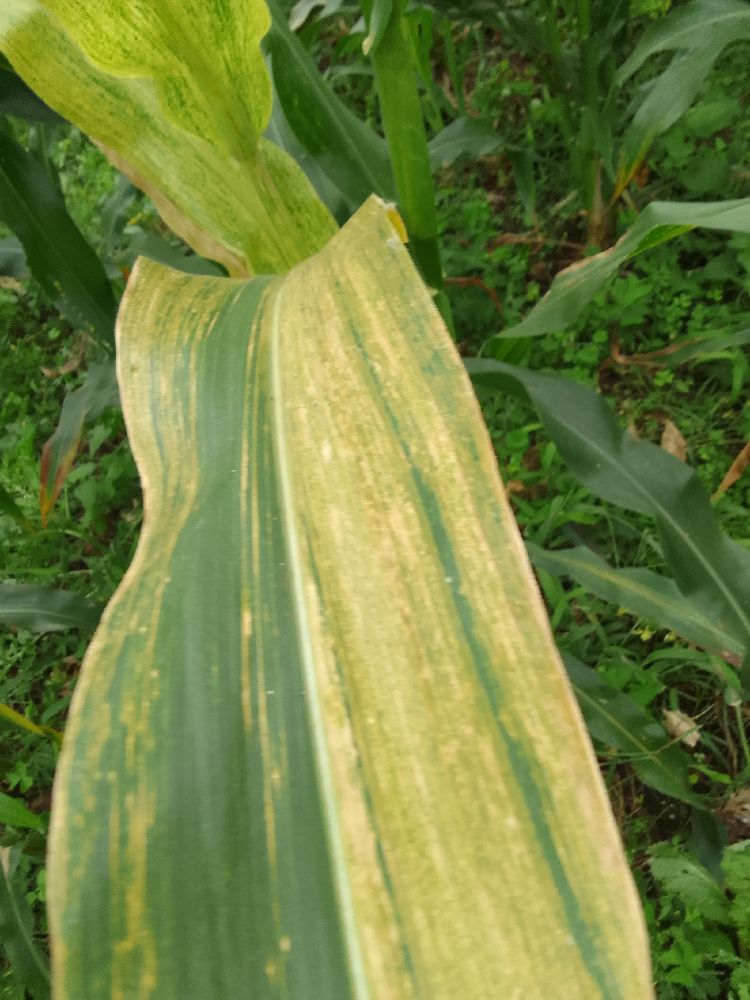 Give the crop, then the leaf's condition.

maize, maize lethal necrosis
